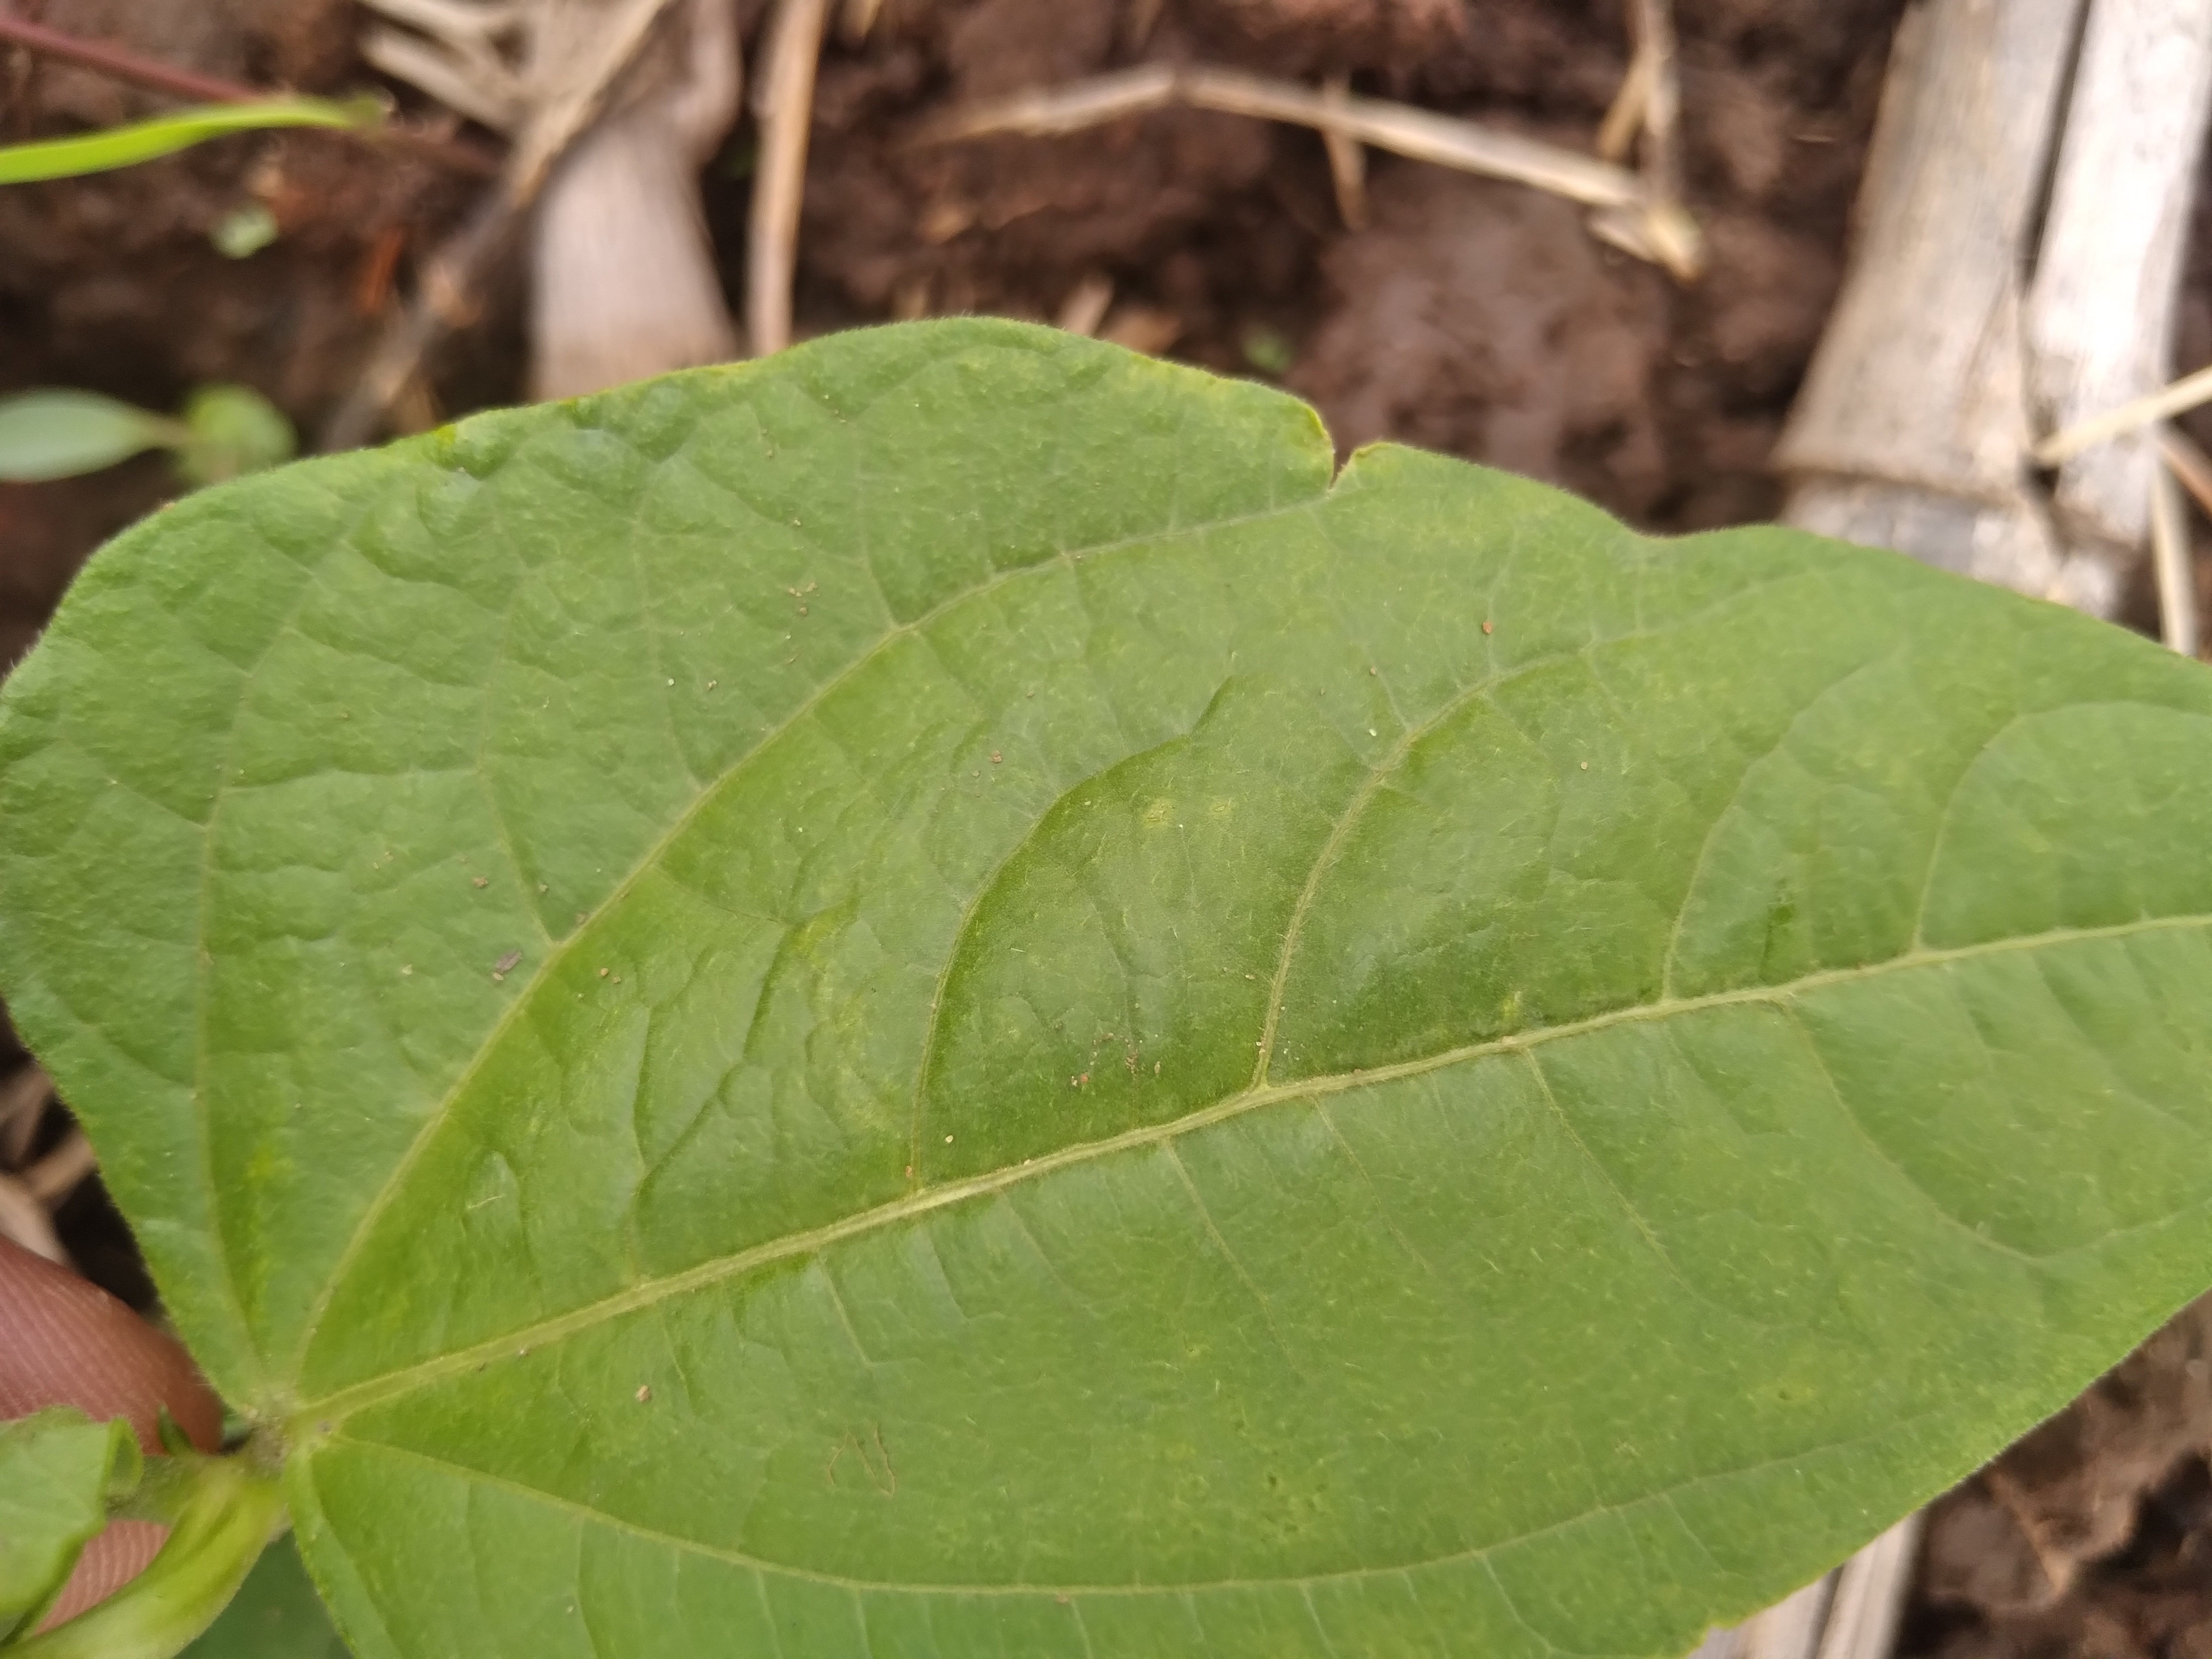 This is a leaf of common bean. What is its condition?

healthy
